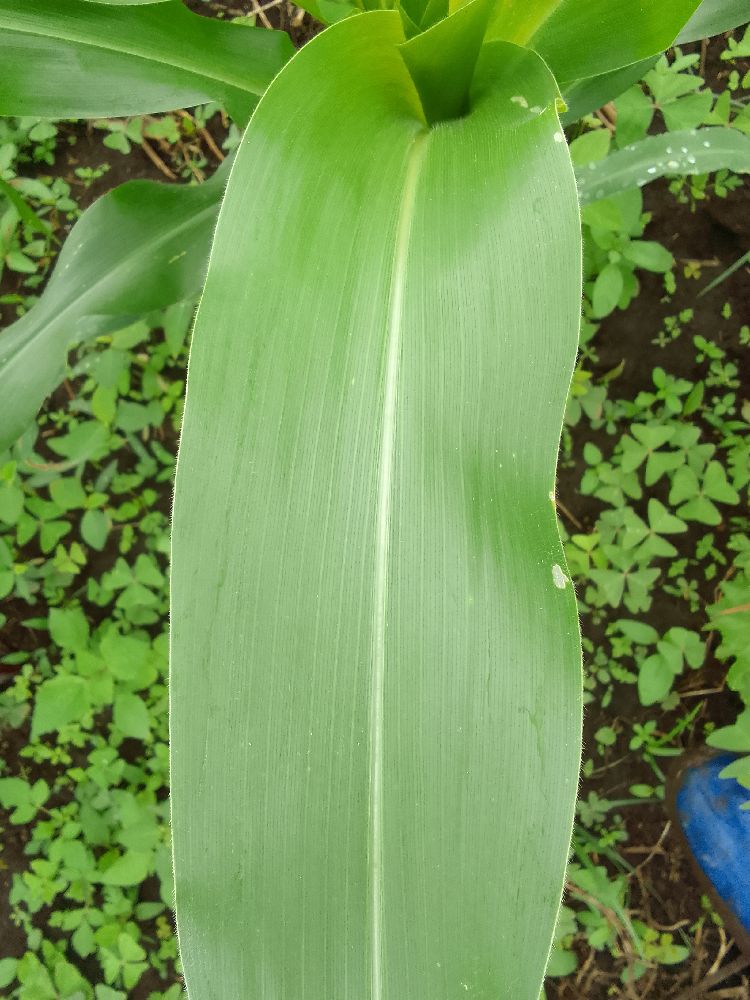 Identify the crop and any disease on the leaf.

maize, healthy
